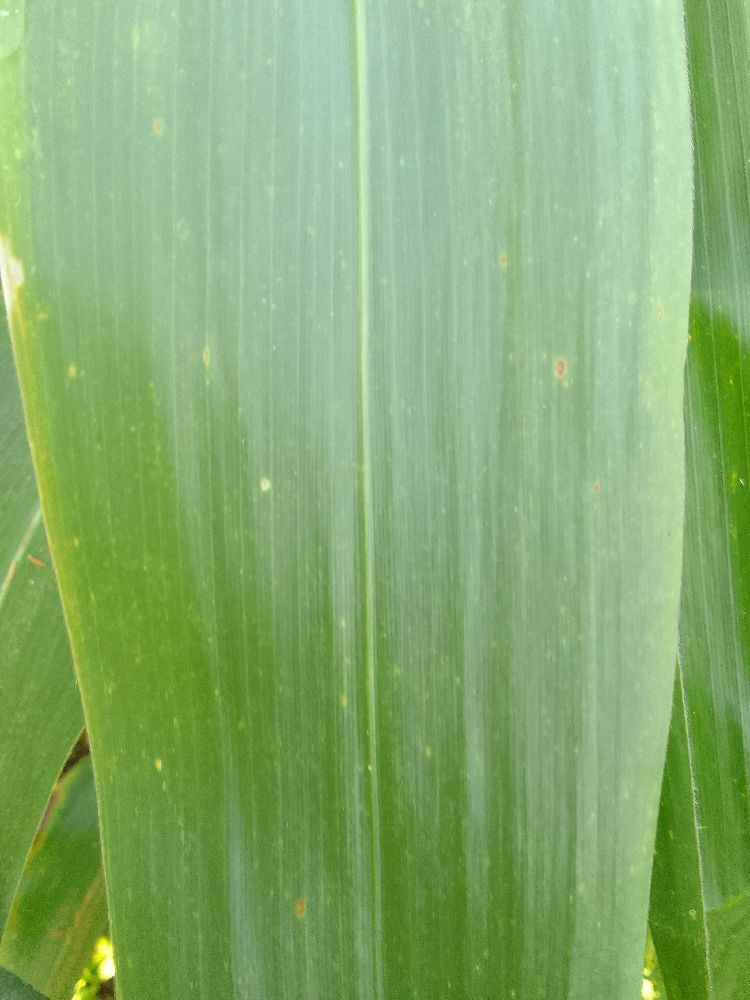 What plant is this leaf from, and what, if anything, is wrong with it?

maize, healthy
